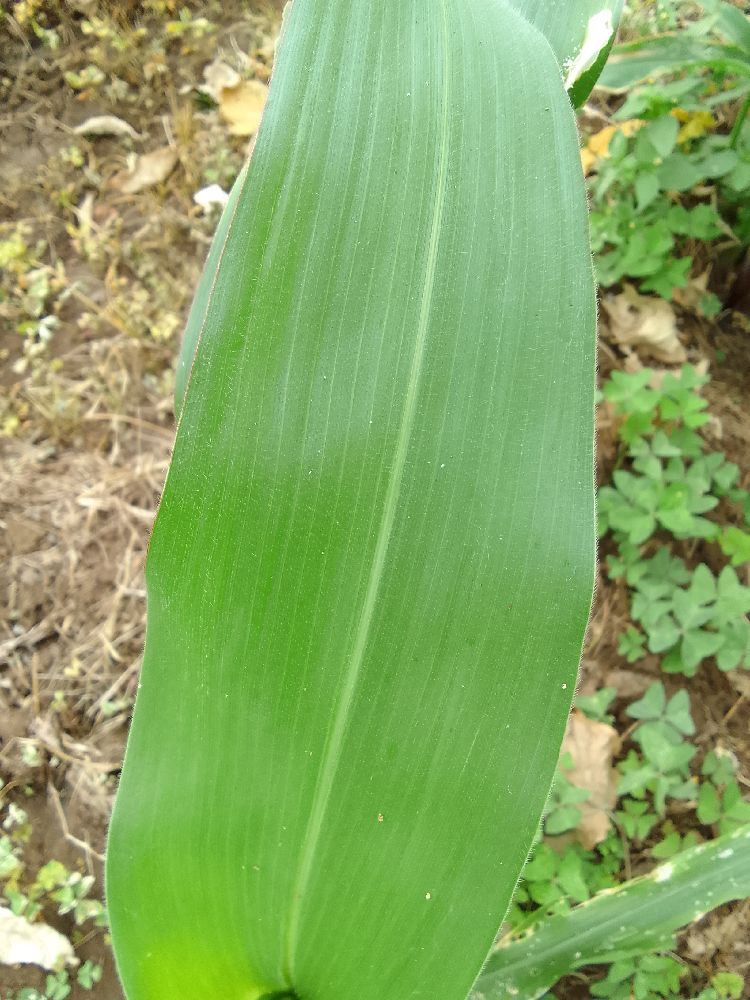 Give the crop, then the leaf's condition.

maize, healthy
